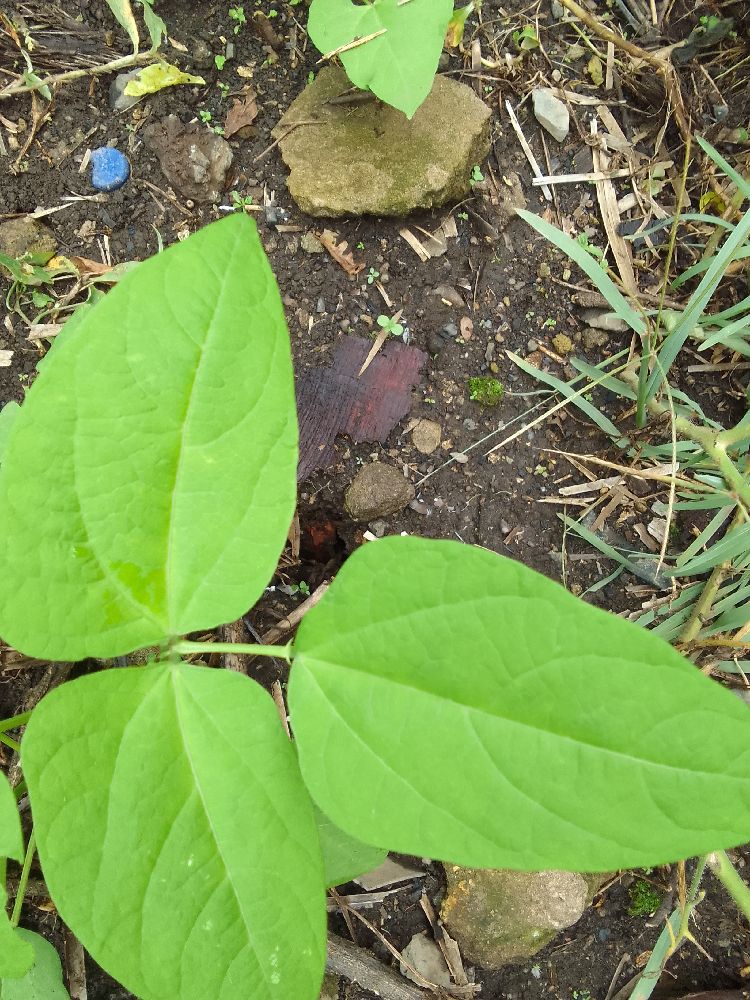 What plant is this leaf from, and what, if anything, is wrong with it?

common bean, healthy
